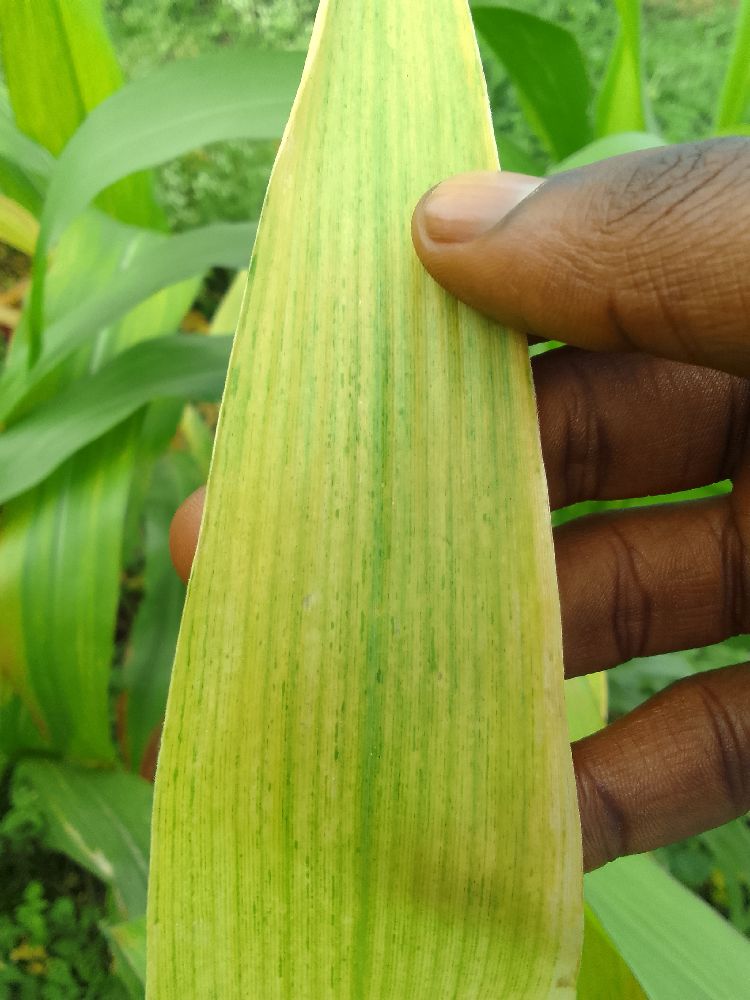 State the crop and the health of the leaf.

maize, maize lethal necrosis
